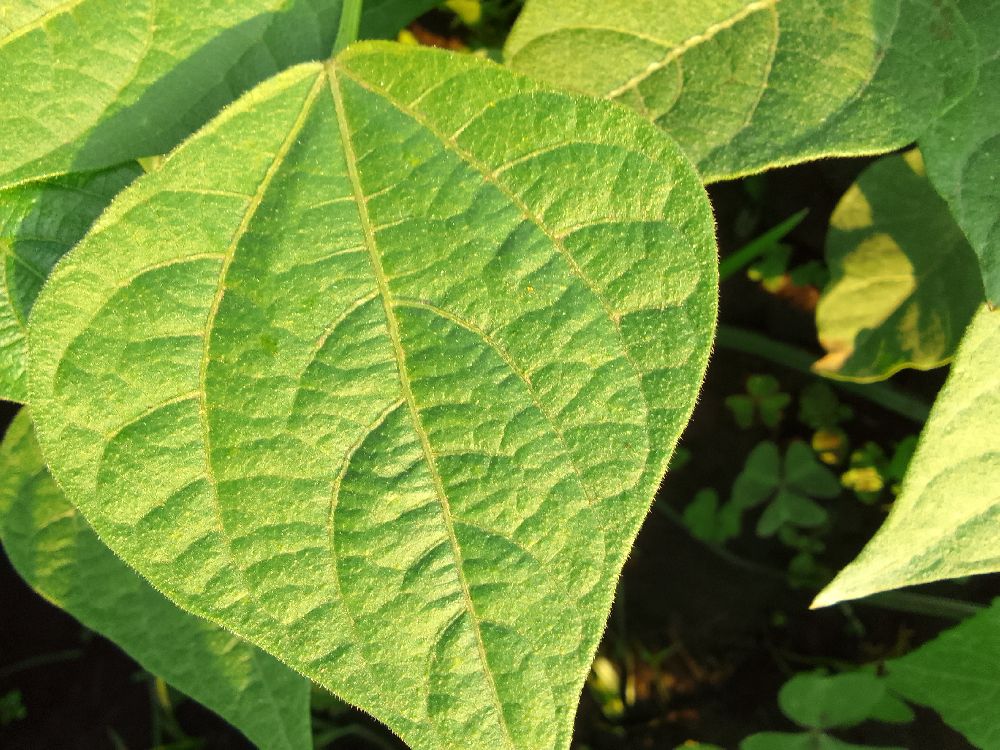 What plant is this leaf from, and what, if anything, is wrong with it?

common bean, healthy
